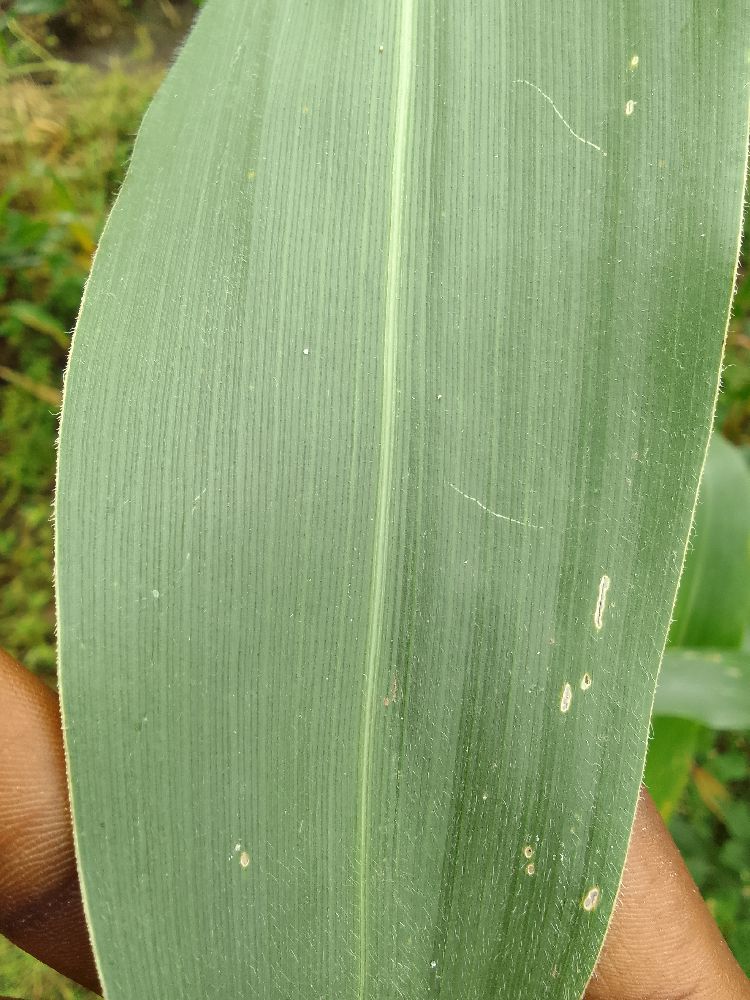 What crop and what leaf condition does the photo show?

maize, healthy
